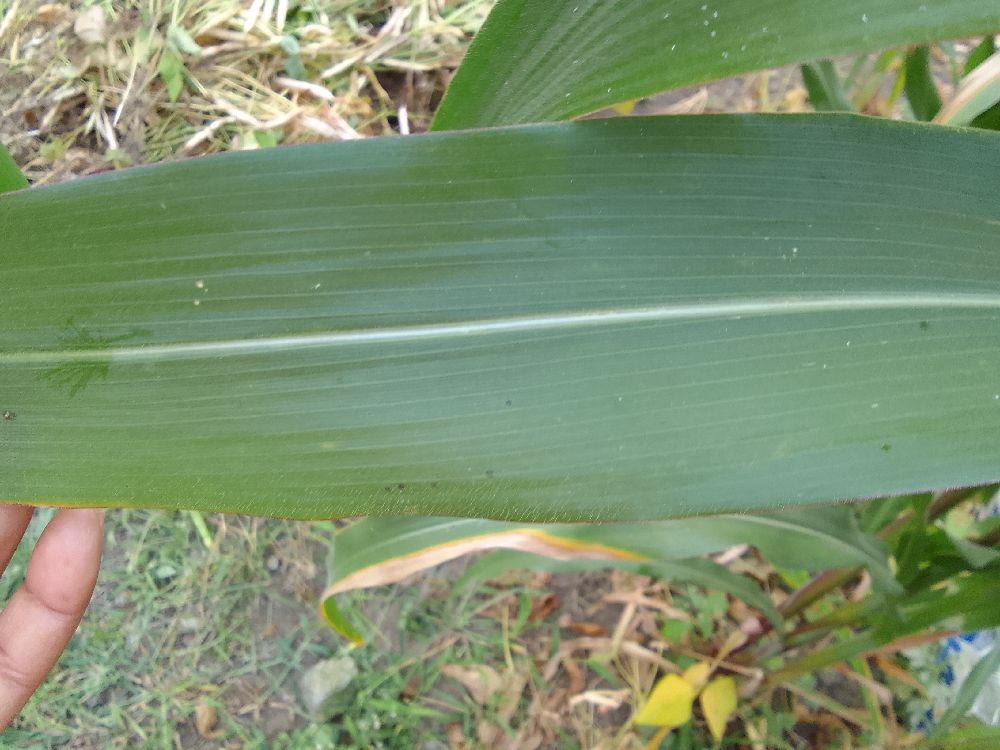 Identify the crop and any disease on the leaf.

maize, healthy
